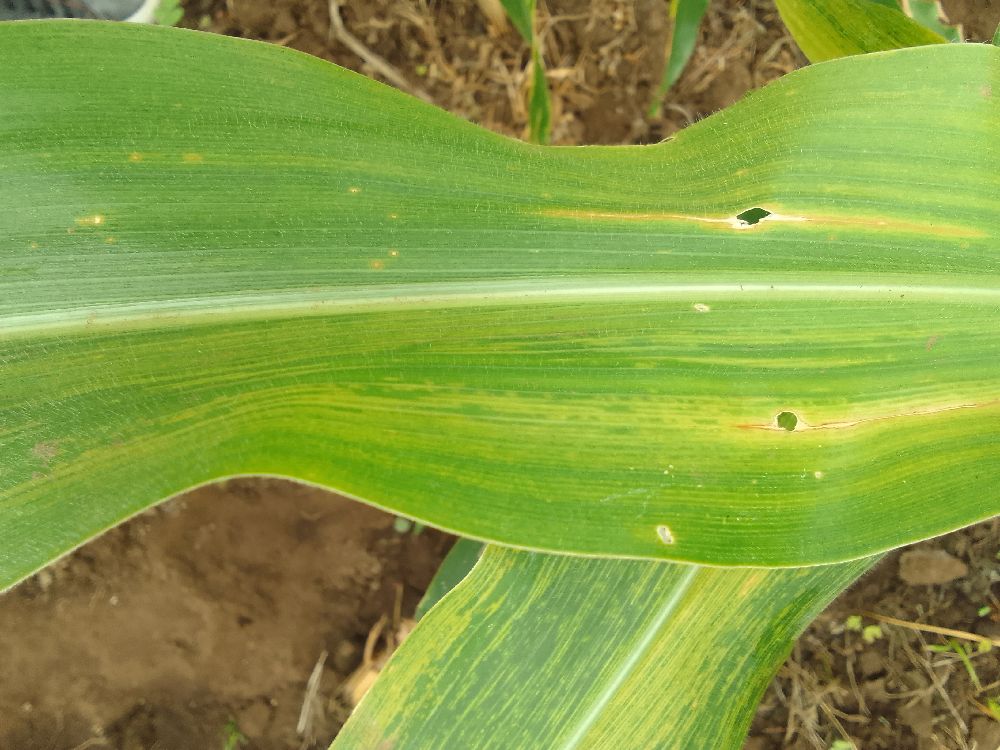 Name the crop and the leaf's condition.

maize, maize lethal necrosis
